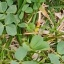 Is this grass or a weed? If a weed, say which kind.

unstructured weed
